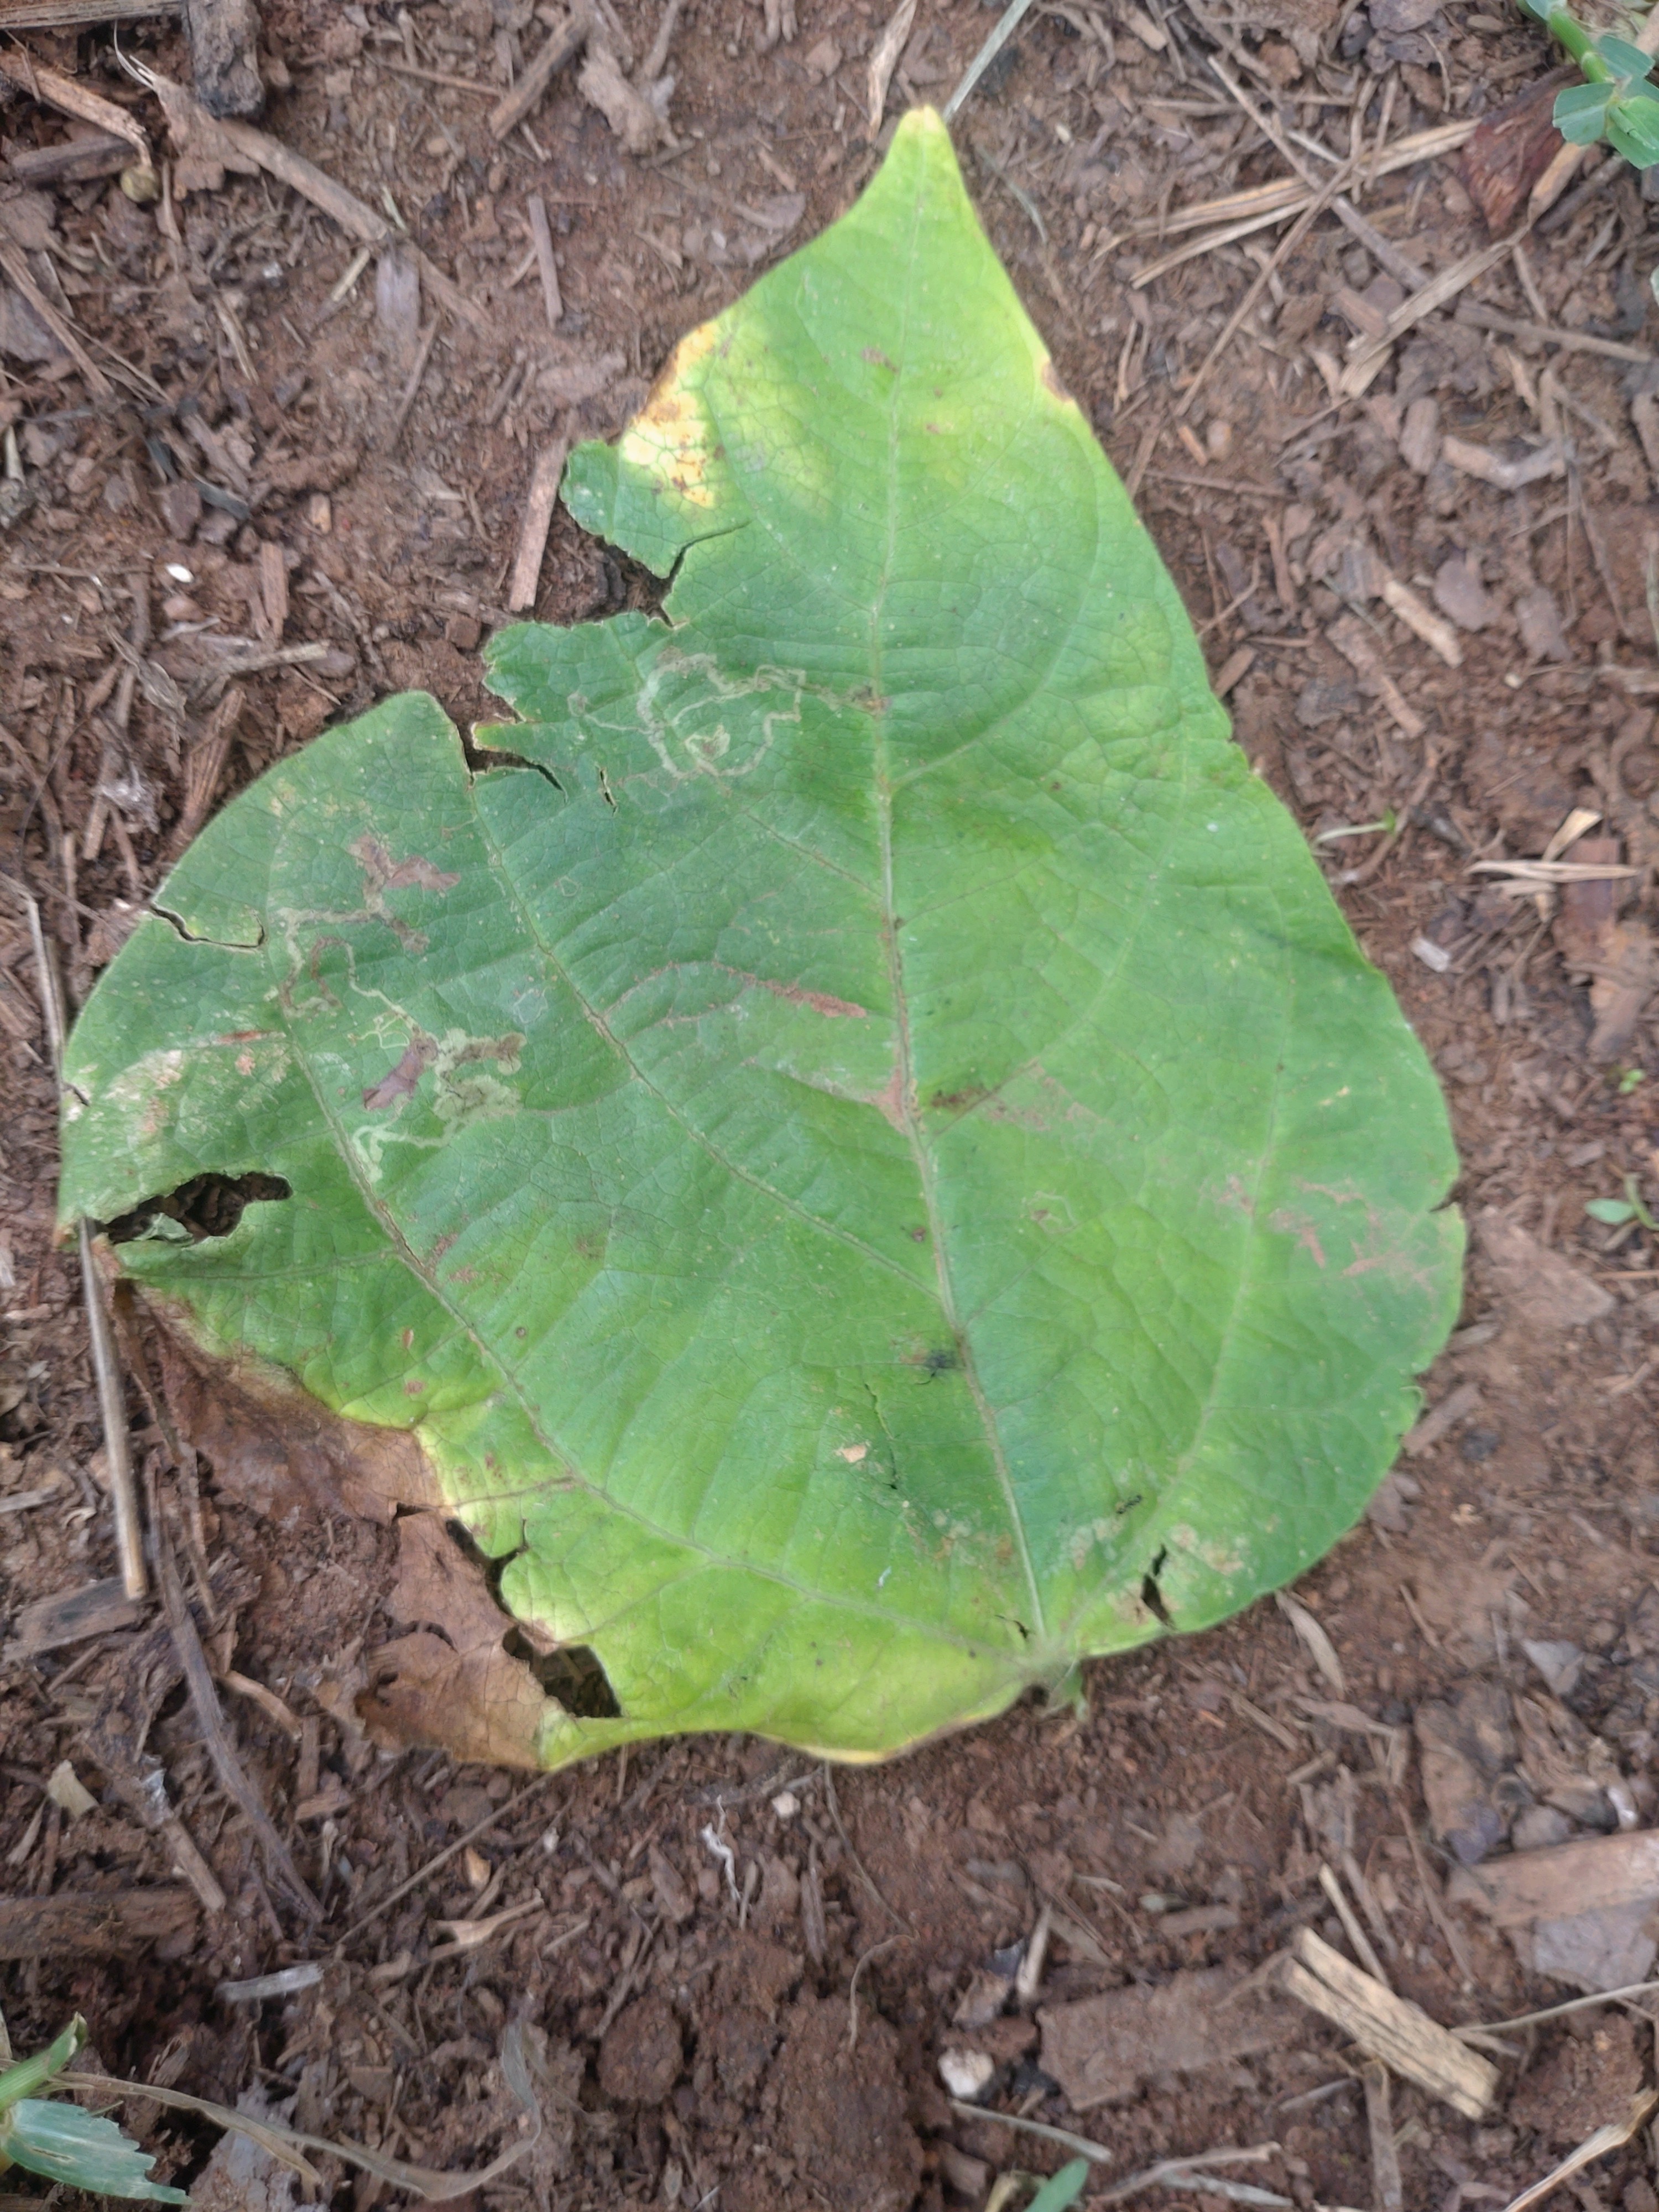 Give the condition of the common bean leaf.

anthracnose
